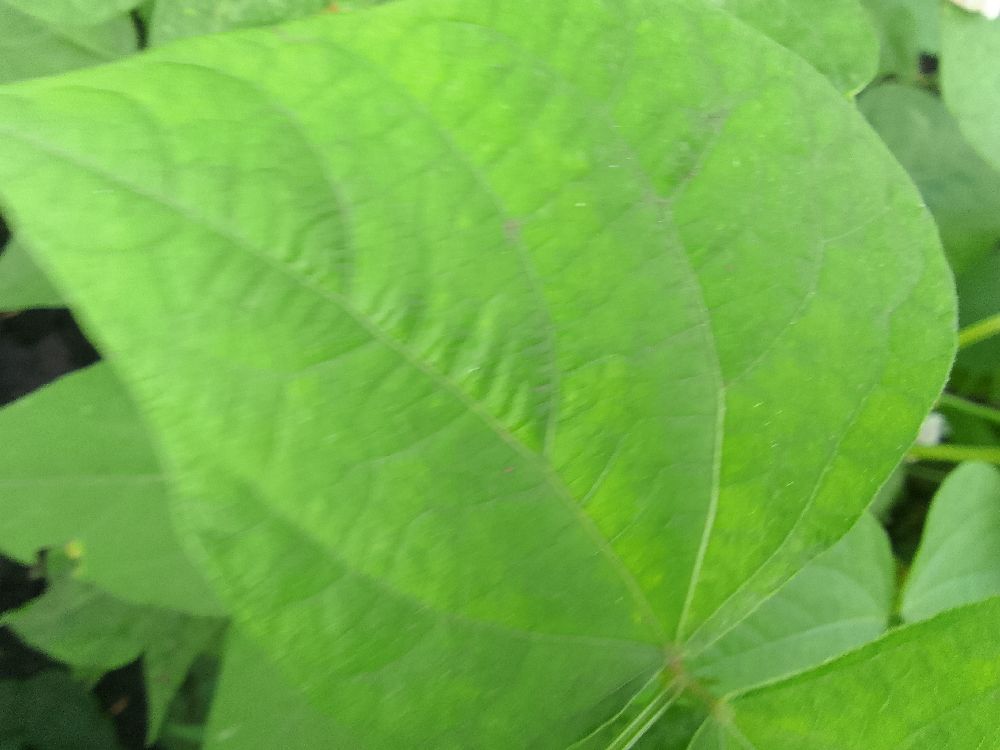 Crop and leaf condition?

common bean, healthy
